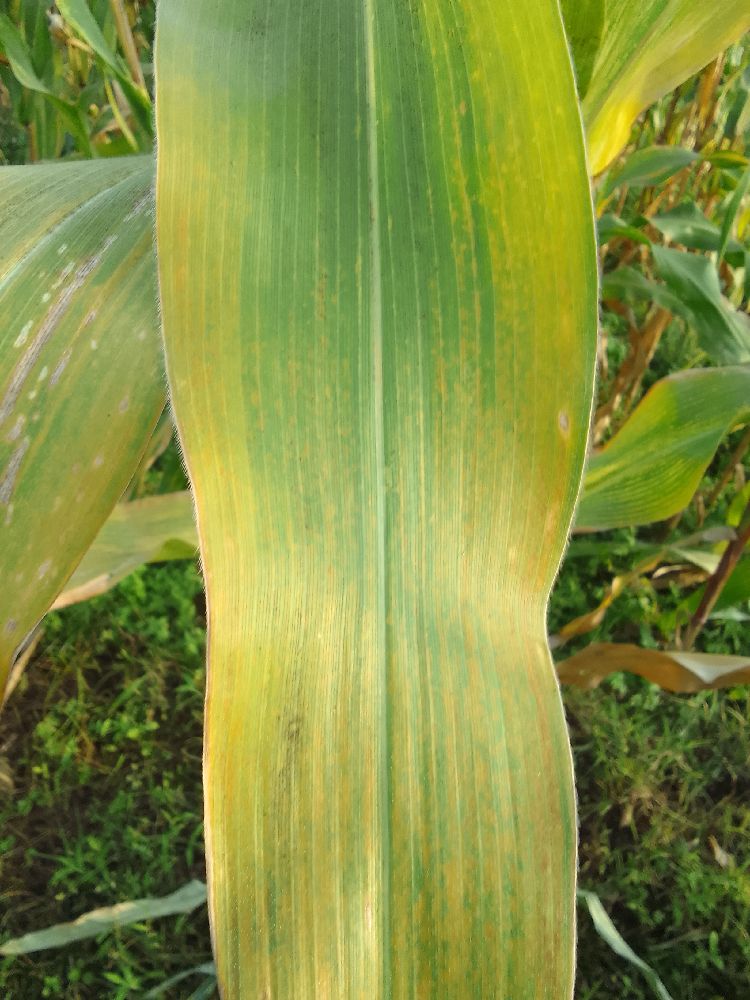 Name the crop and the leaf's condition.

maize, maize lethal necrosis
